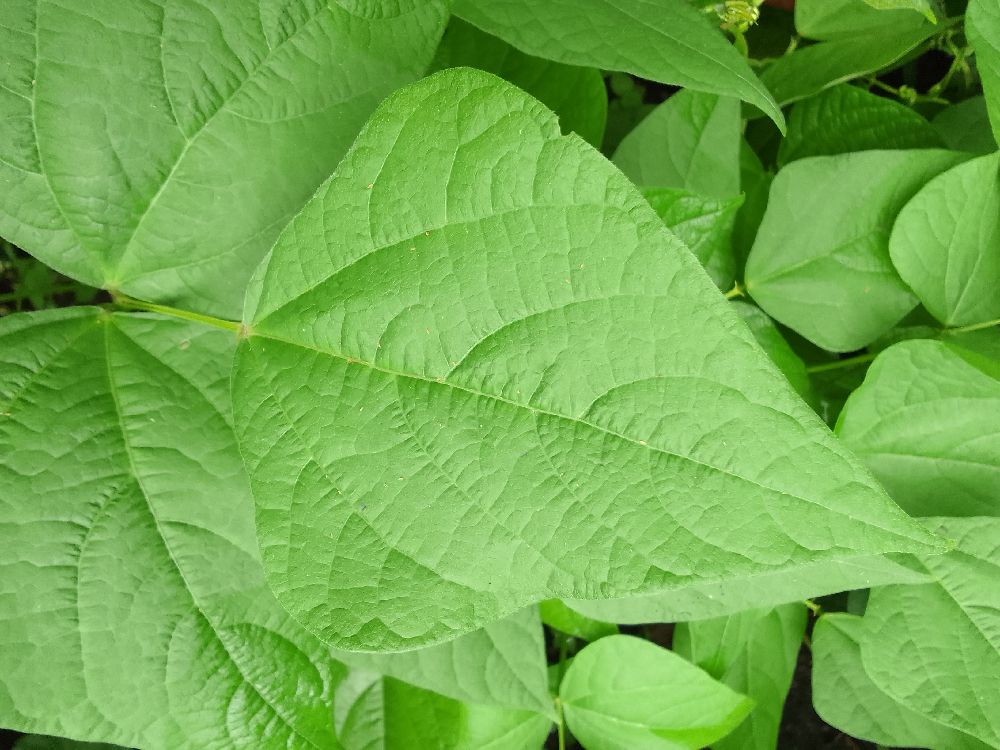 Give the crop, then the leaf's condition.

common bean, healthy
